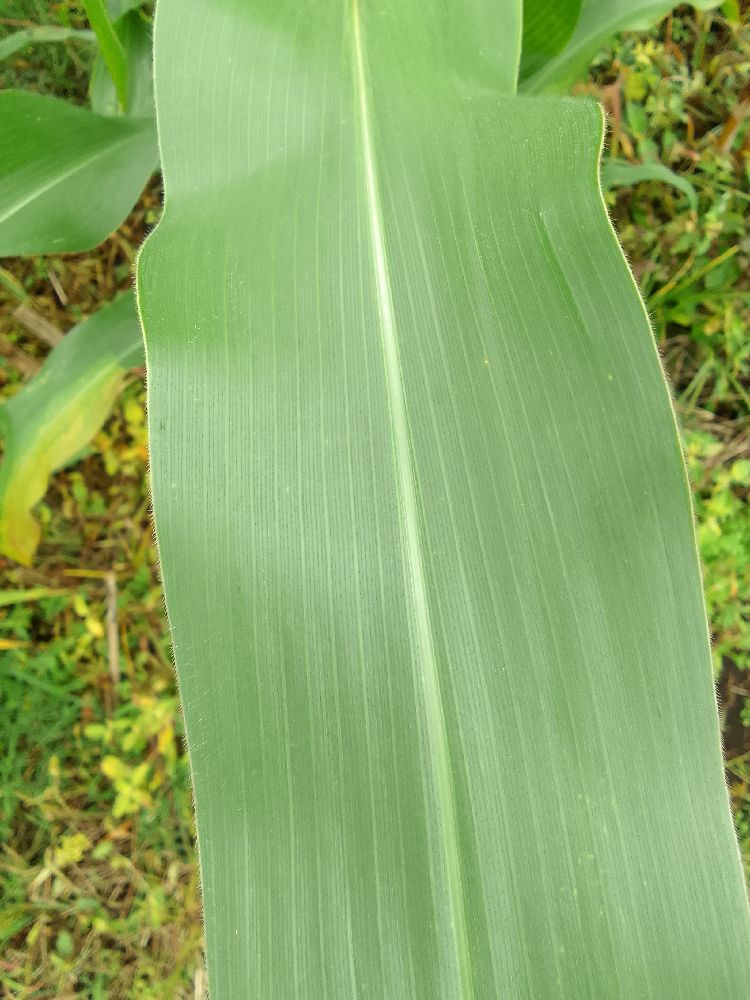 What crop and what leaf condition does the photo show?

maize, healthy
